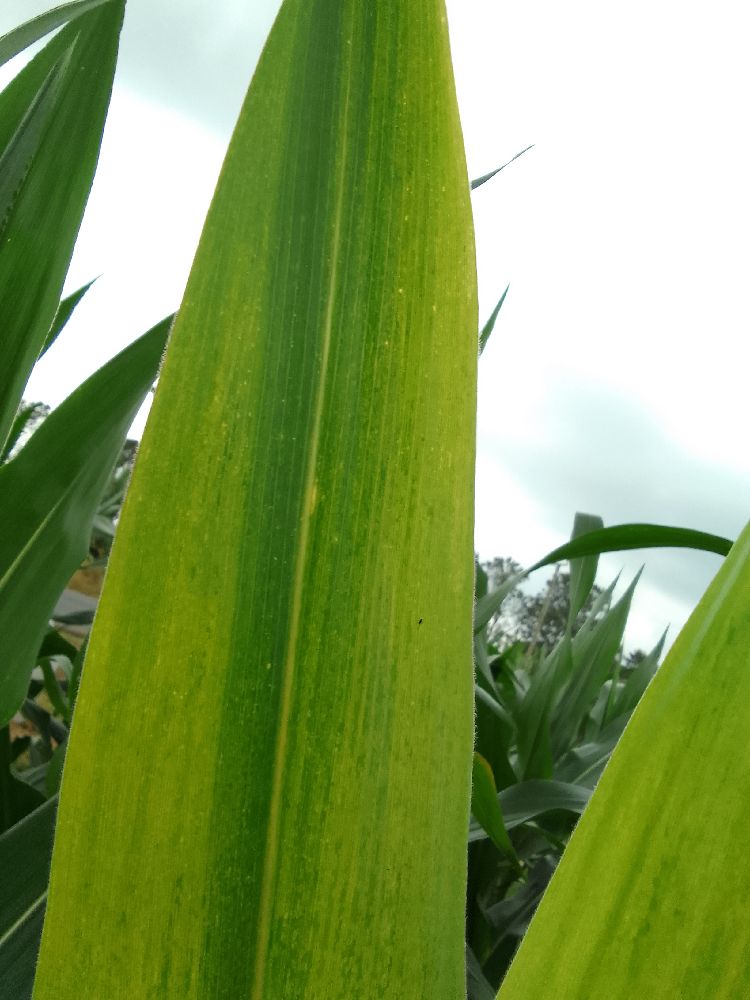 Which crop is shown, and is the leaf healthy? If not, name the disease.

maize, maize lethal necrosis
